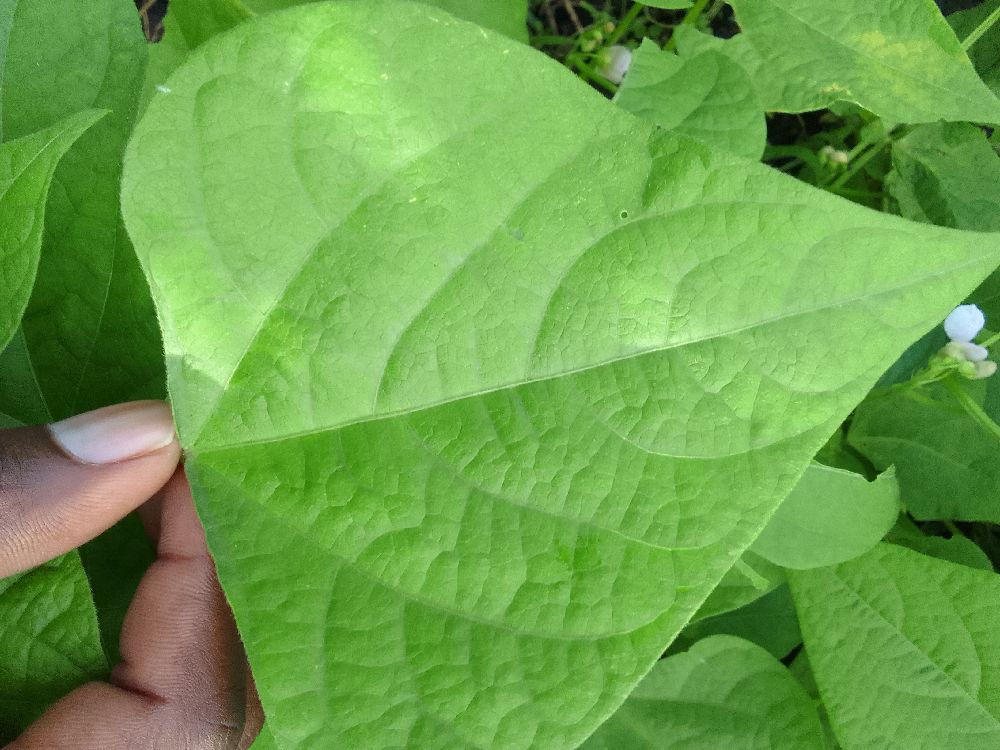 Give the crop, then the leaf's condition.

common bean, healthy
